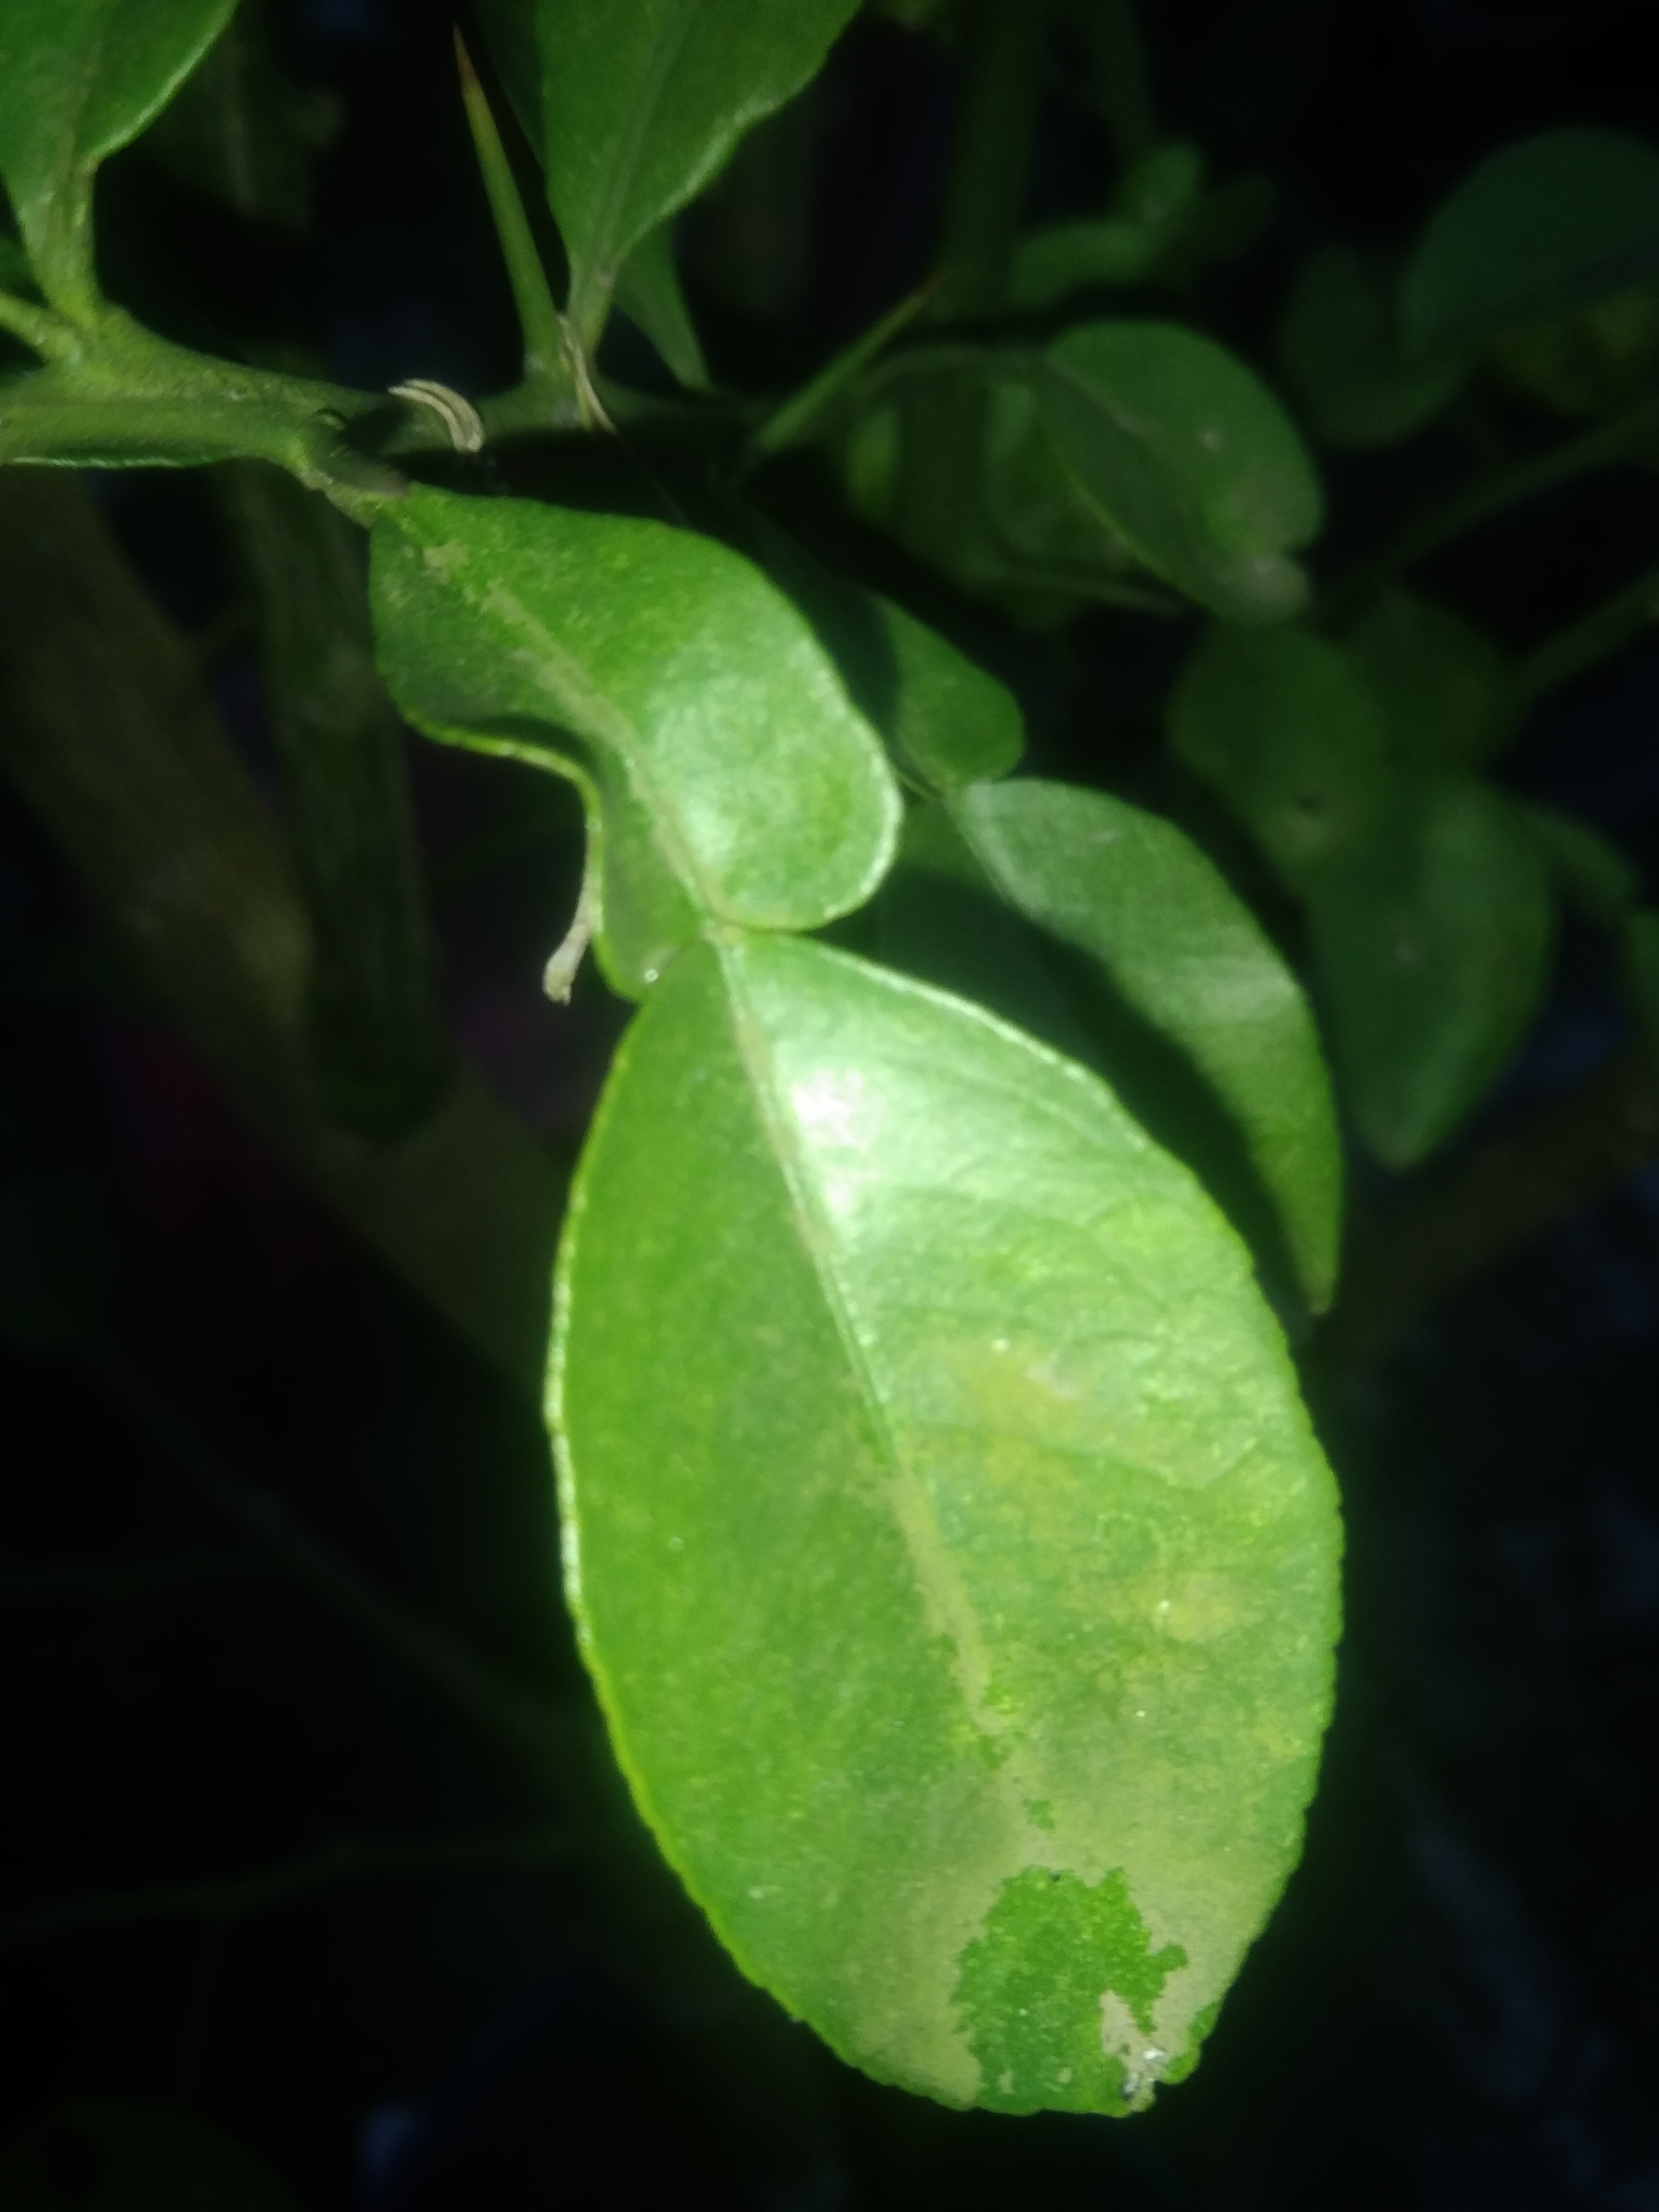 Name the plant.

lemon
